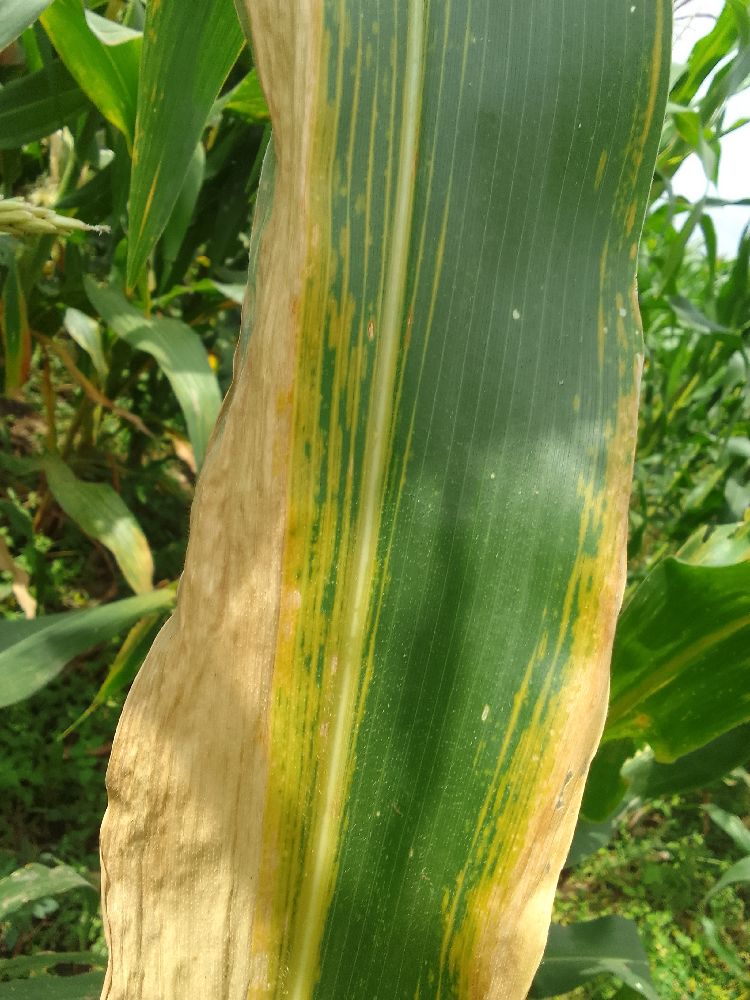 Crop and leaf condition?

maize, maize lethal necrosis
